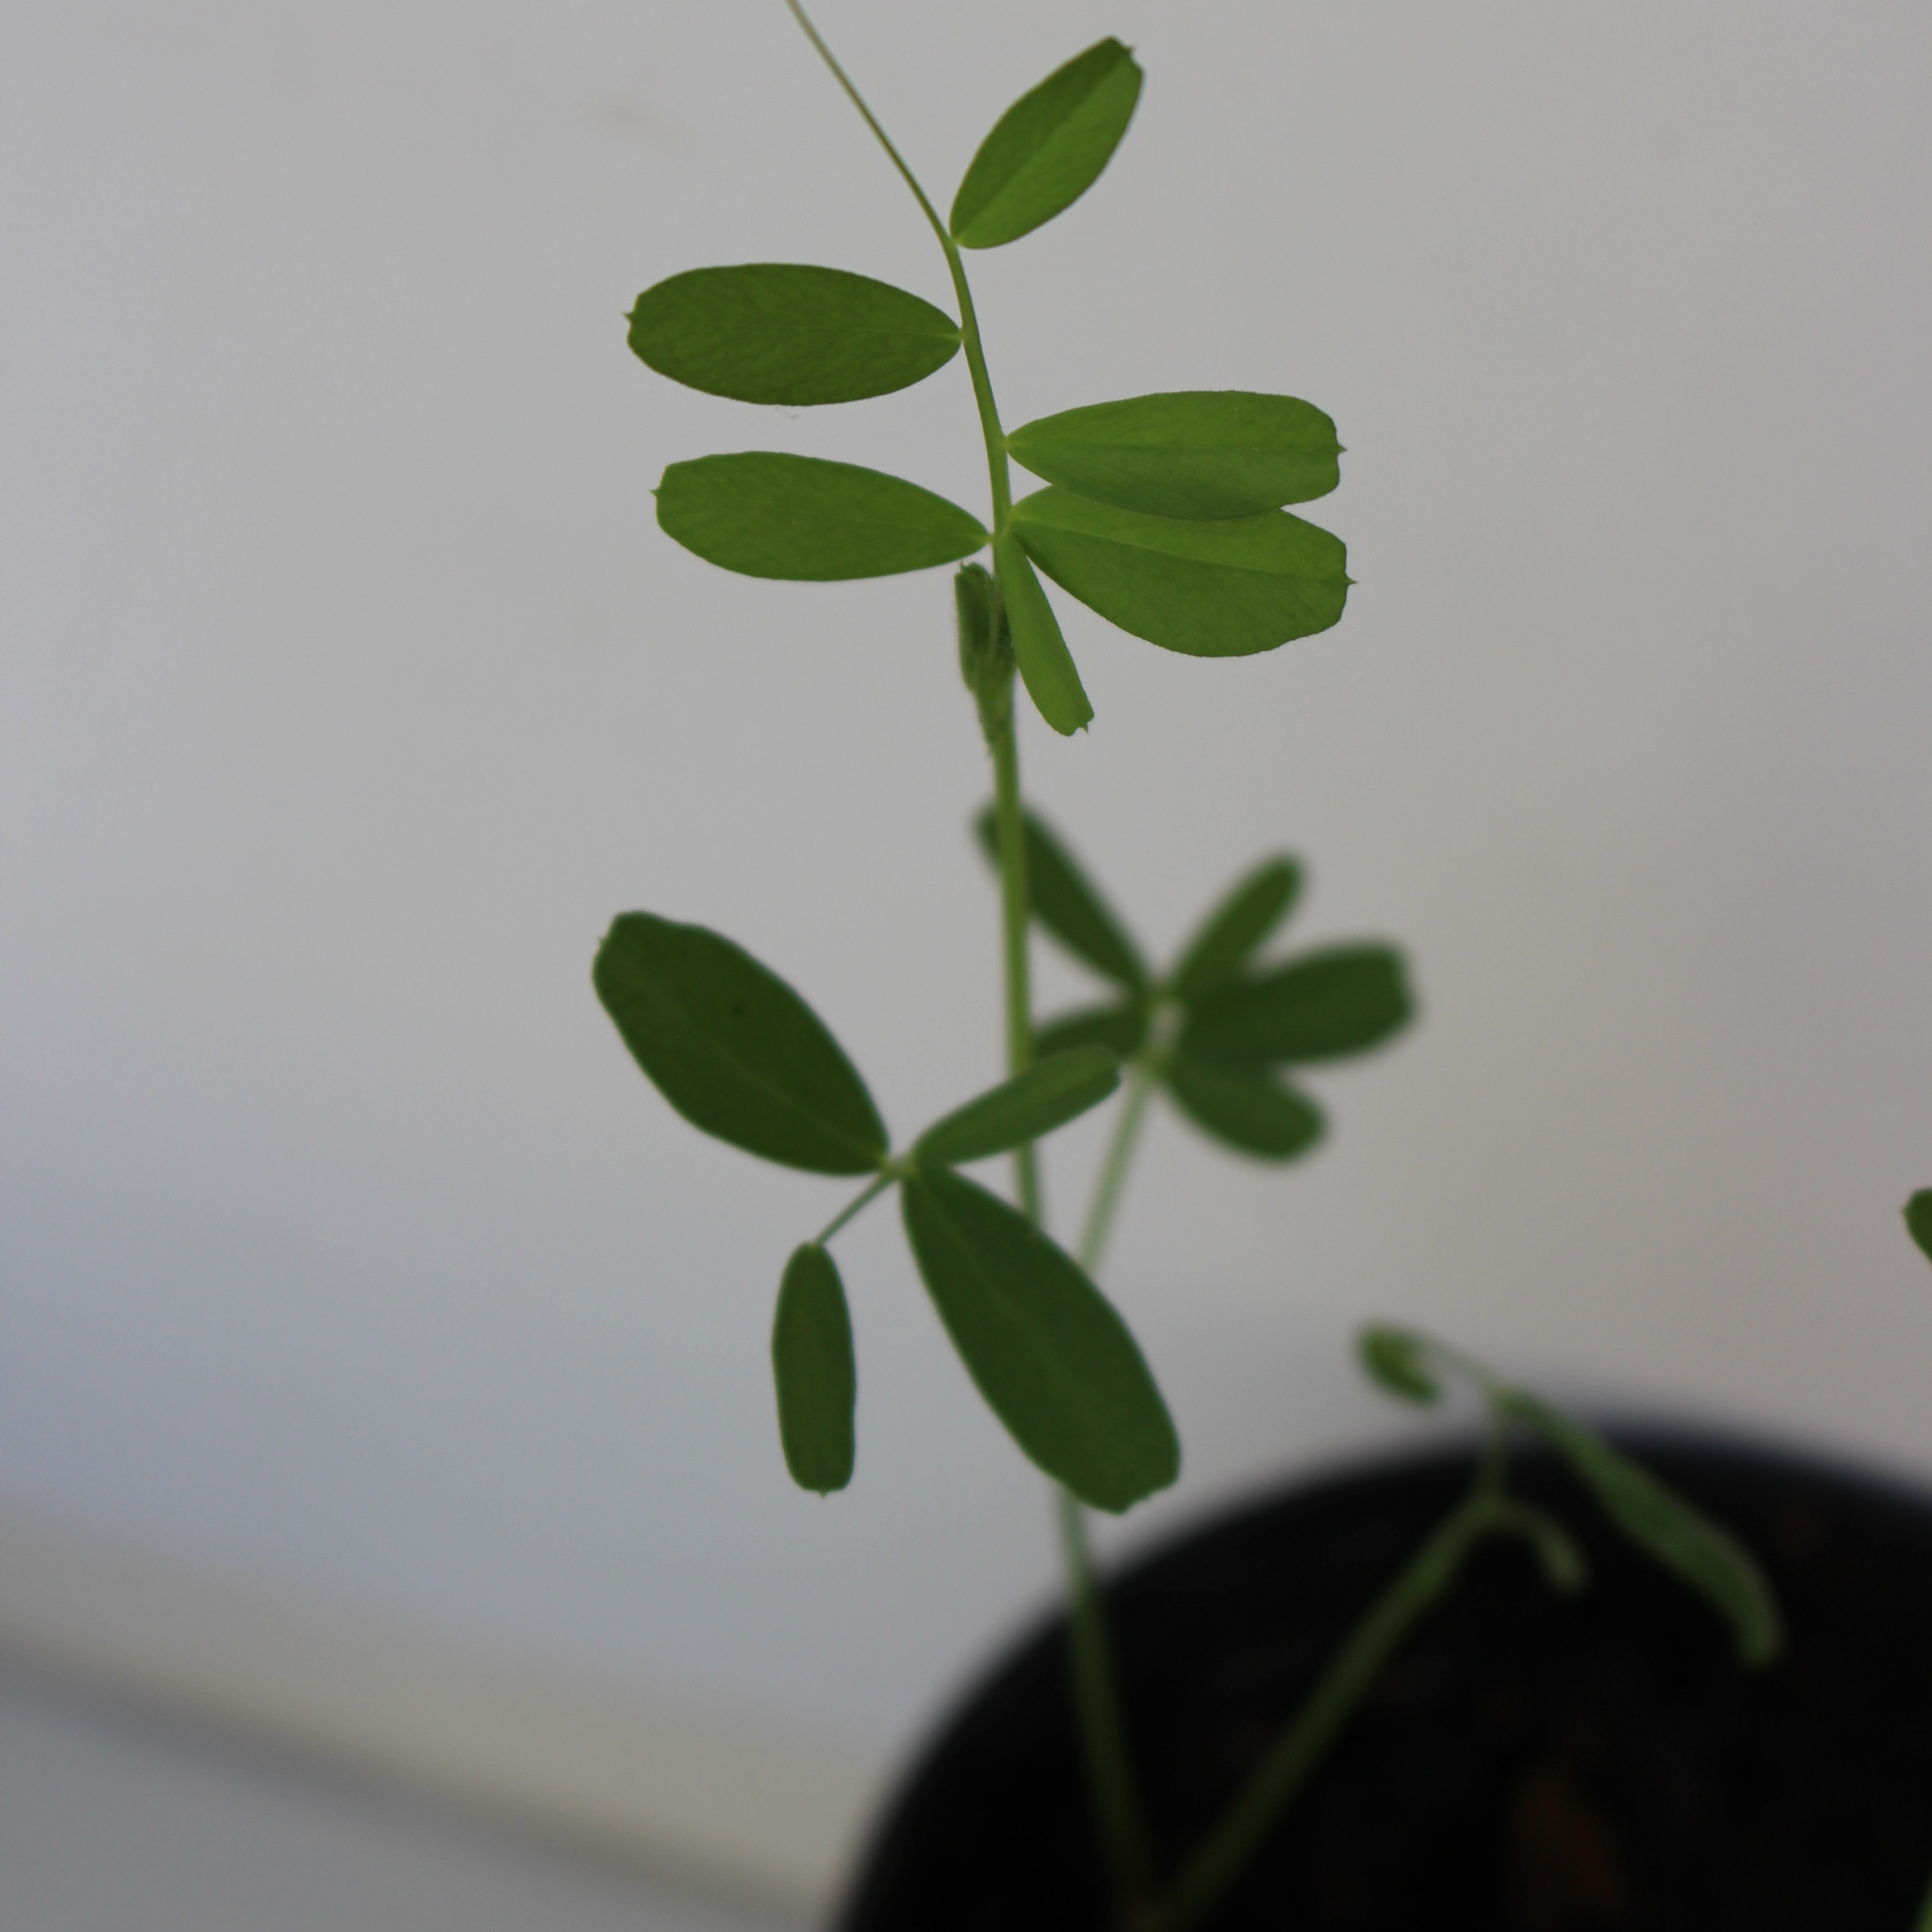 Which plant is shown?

Vicia sativa
